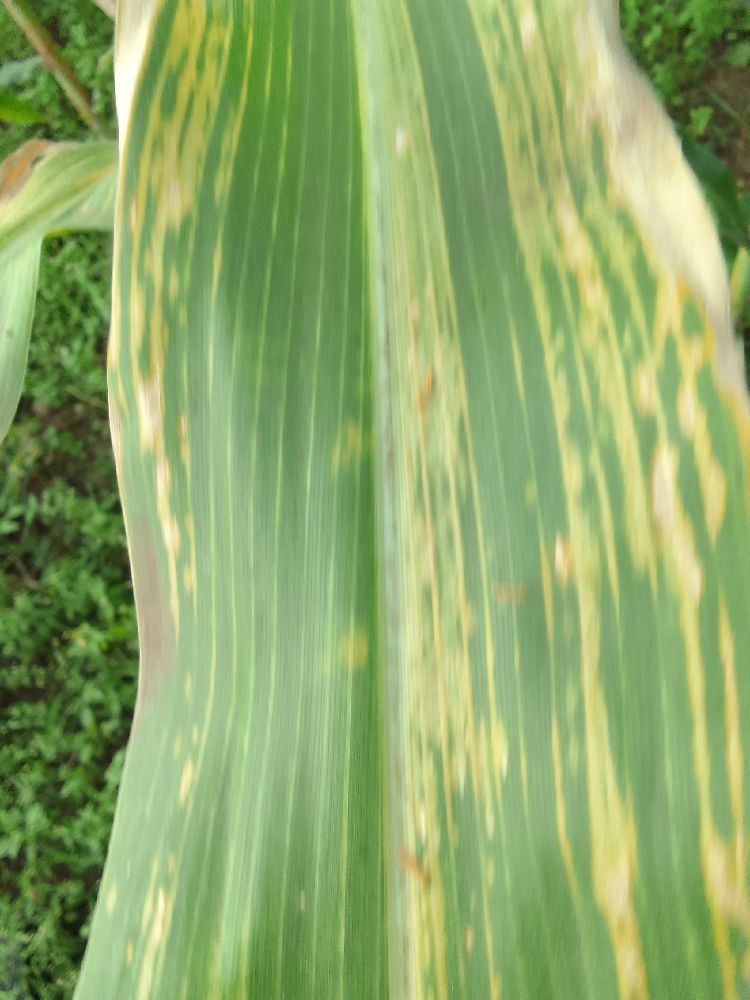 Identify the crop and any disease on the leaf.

maize, maize lethal necrosis
